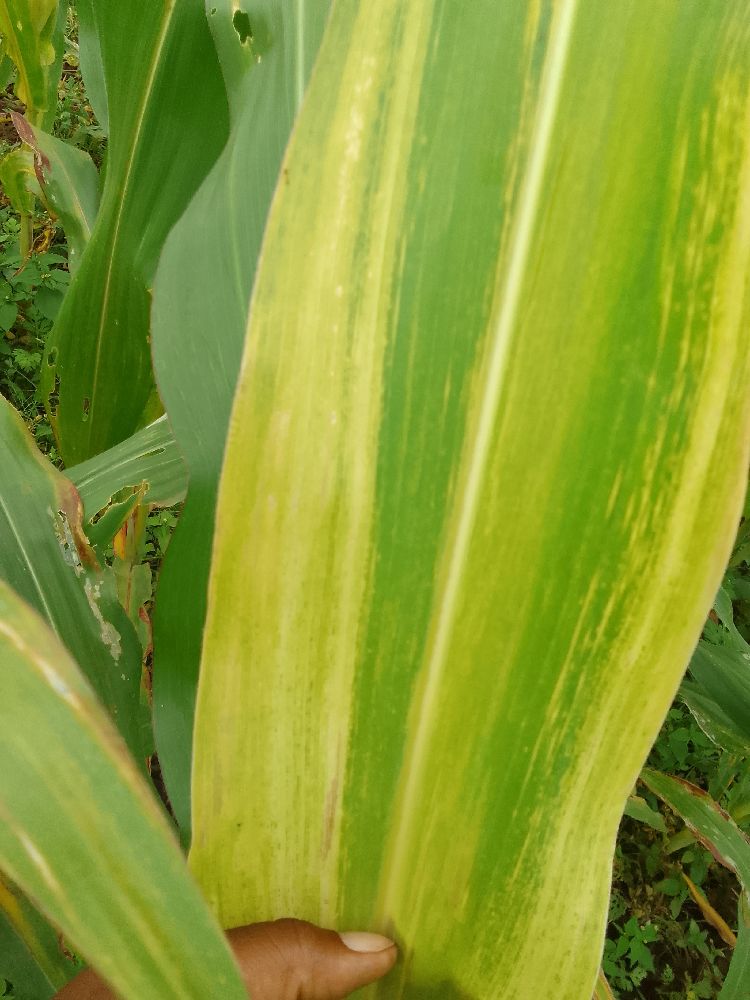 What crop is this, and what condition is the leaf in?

maize, maize lethal necrosis
